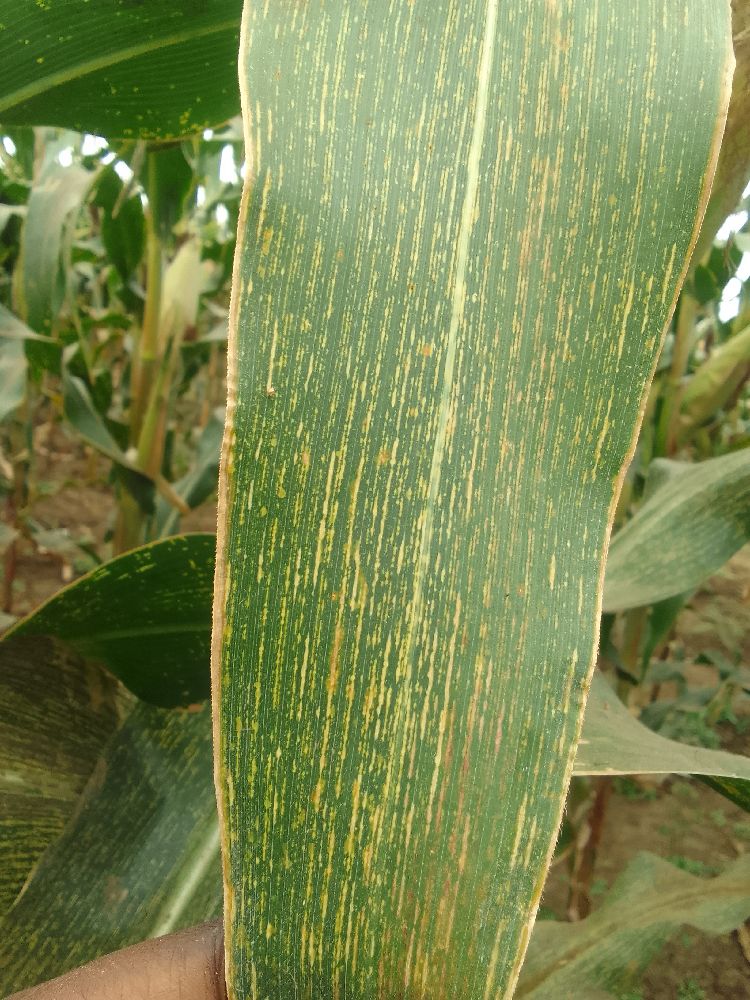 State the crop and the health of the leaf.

maize, maize streak virus
